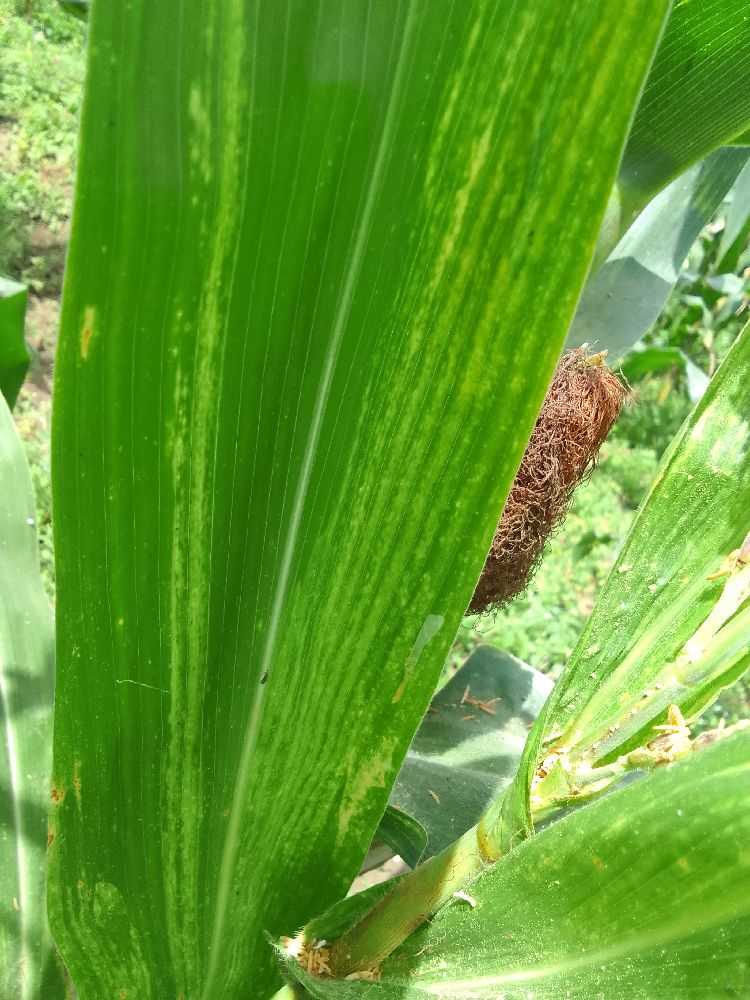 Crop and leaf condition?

maize, maize lethal necrosis
